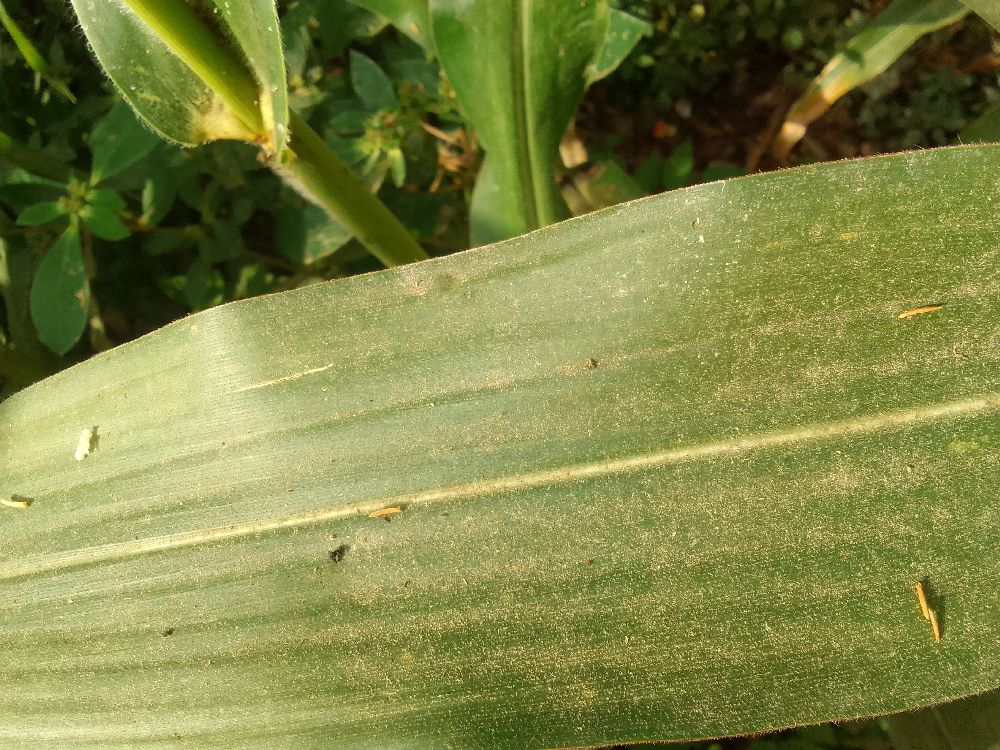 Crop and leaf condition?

maize, healthy
